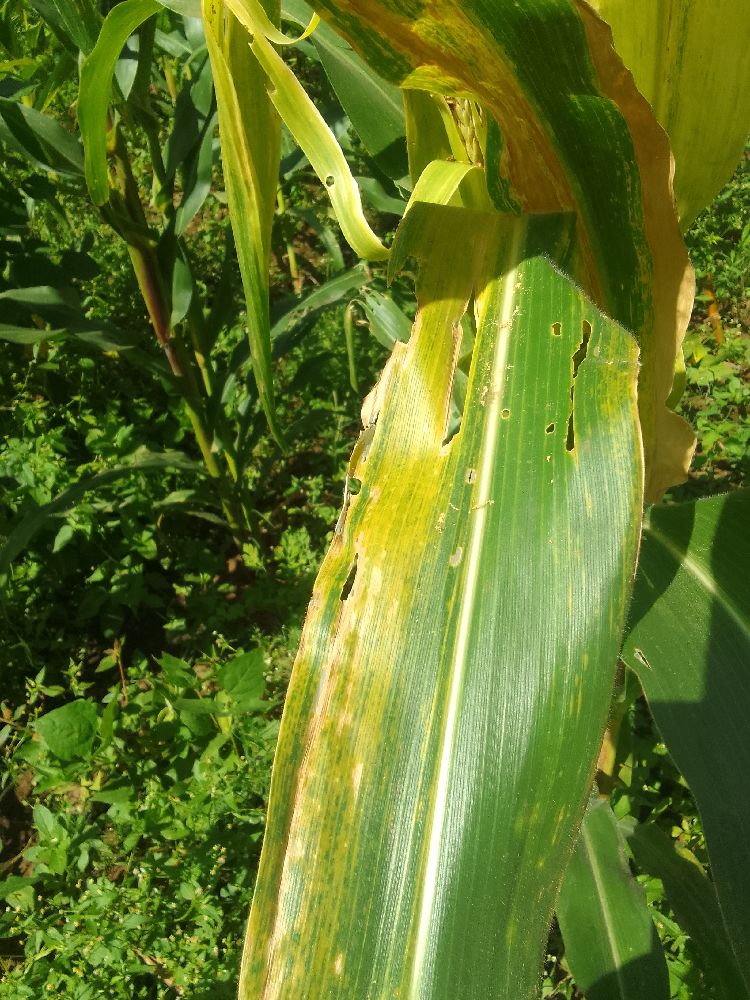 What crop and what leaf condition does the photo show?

maize, maize lethal necrosis
